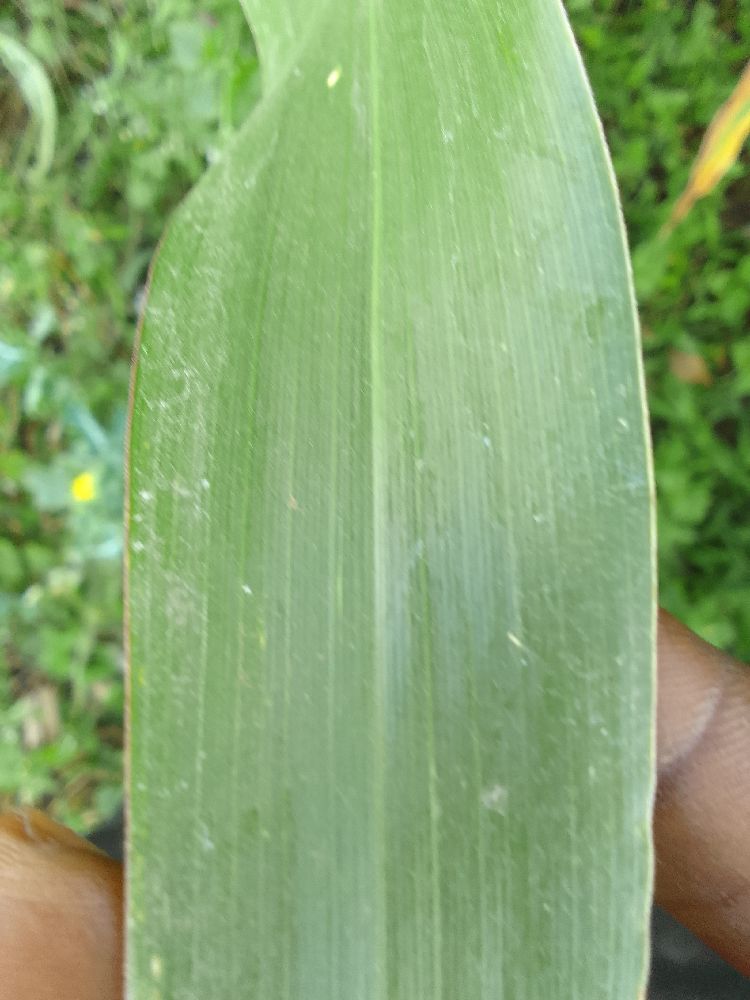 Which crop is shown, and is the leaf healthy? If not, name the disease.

maize, healthy
